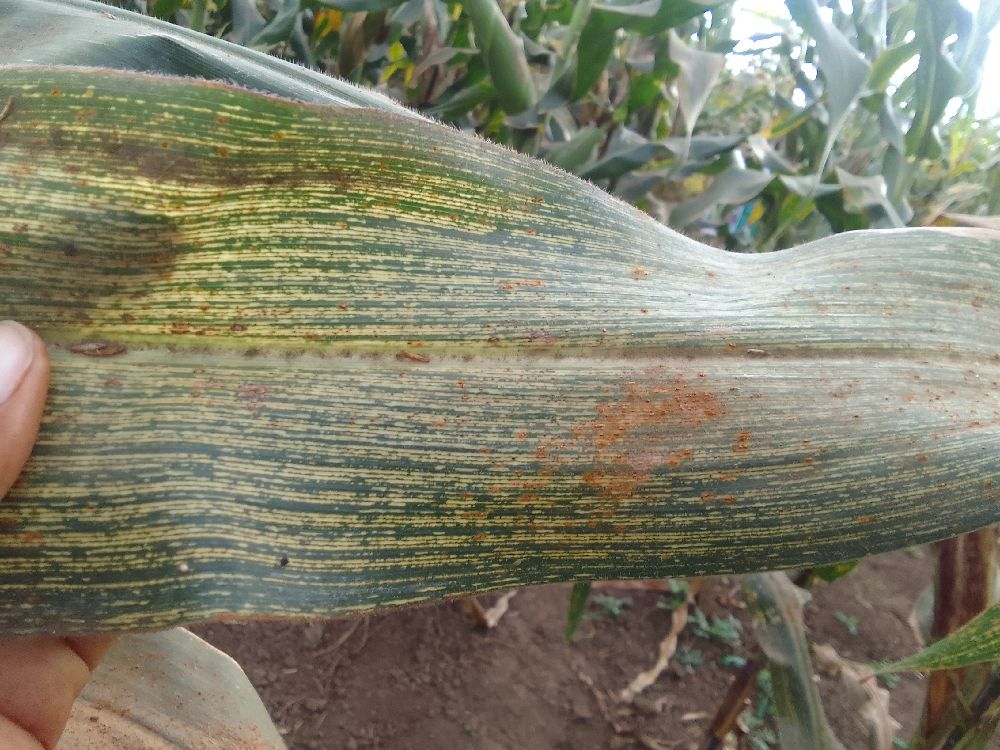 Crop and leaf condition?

maize, maize streak virus
